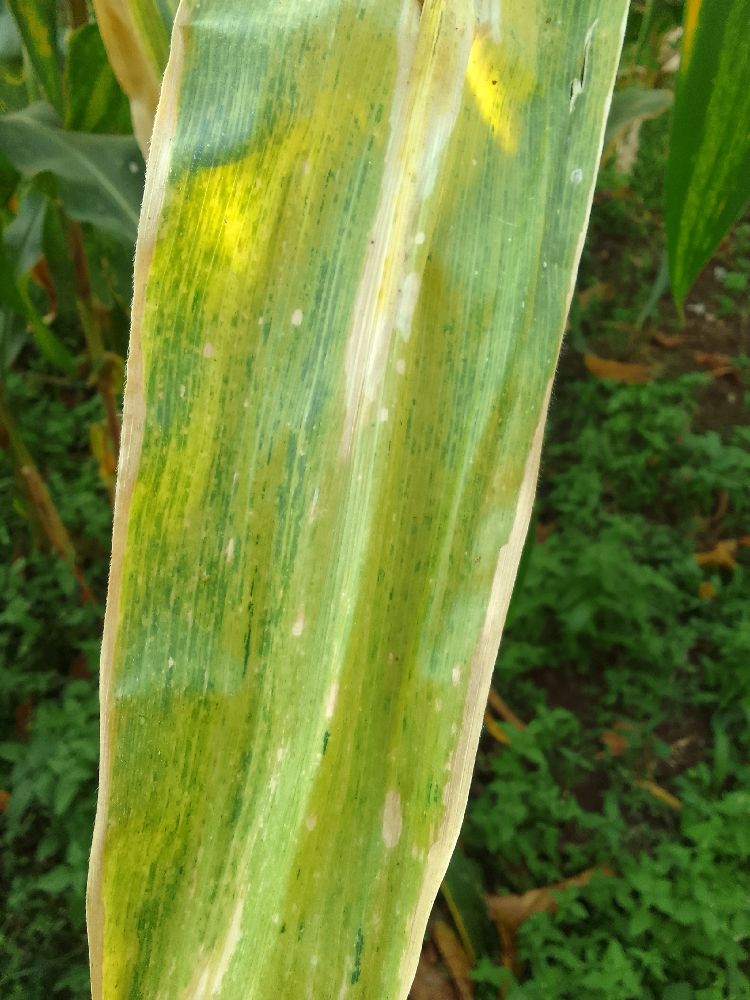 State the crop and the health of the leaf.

maize, maize lethal necrosis
